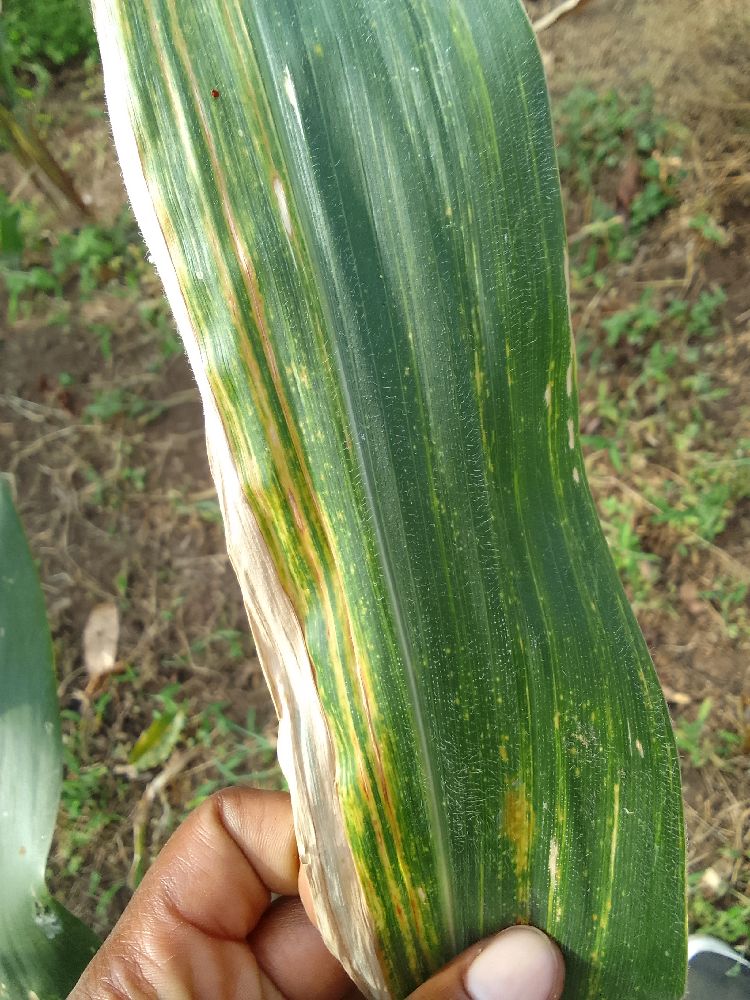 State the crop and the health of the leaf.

maize, maize lethal necrosis
